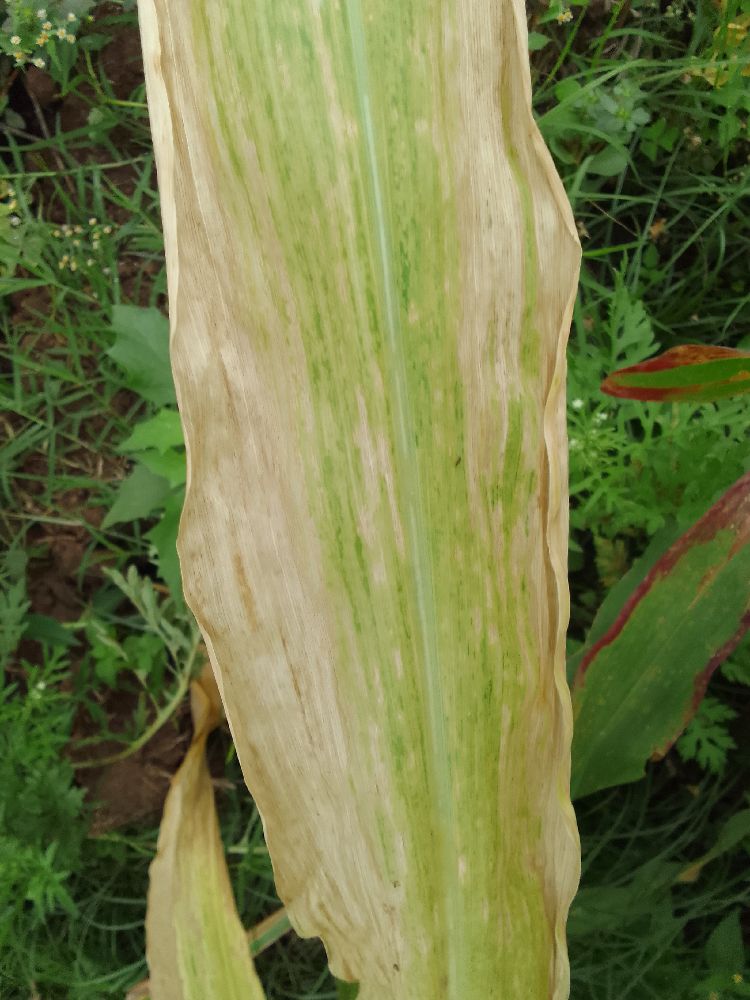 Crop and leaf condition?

maize, maize lethal necrosis
